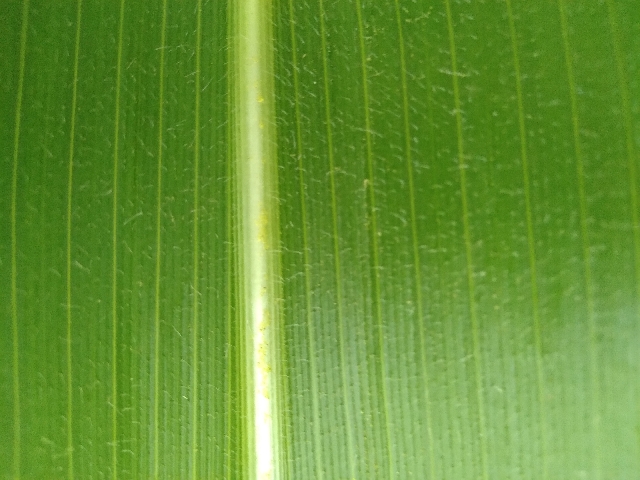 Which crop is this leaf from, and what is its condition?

maize, healthy
